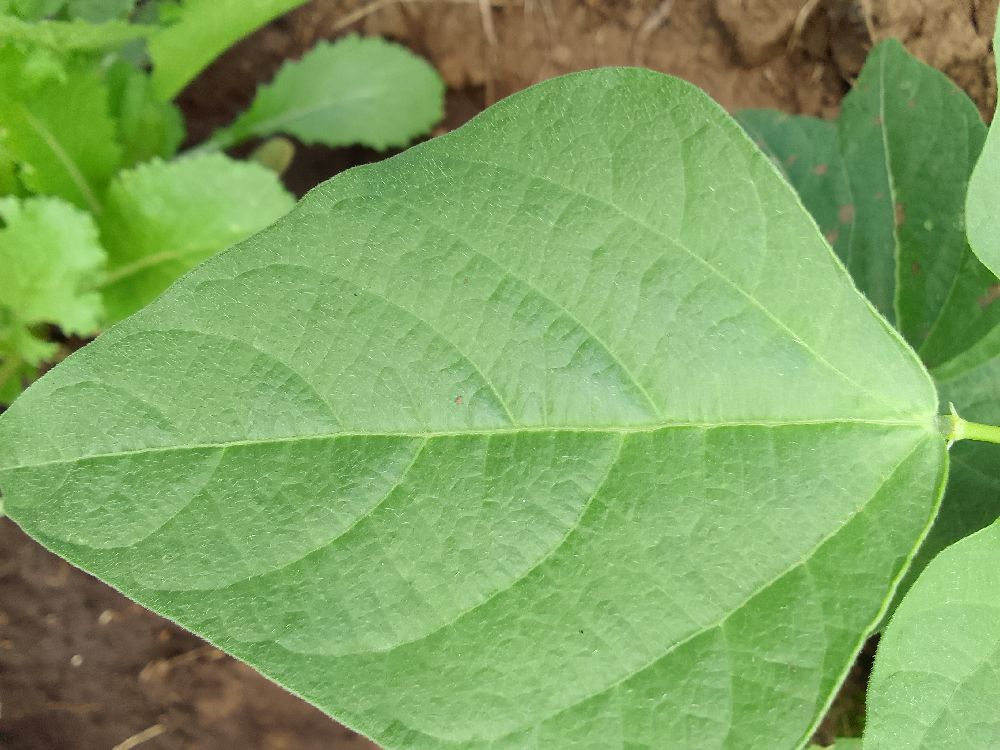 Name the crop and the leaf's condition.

common bean, healthy
